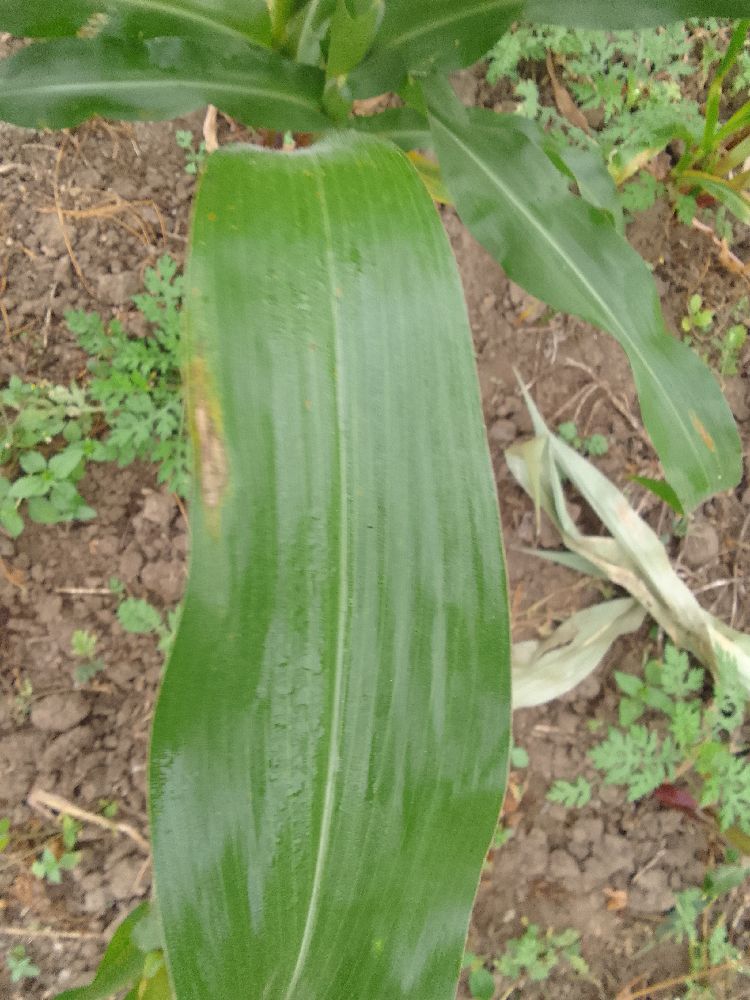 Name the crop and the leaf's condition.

maize, healthy
